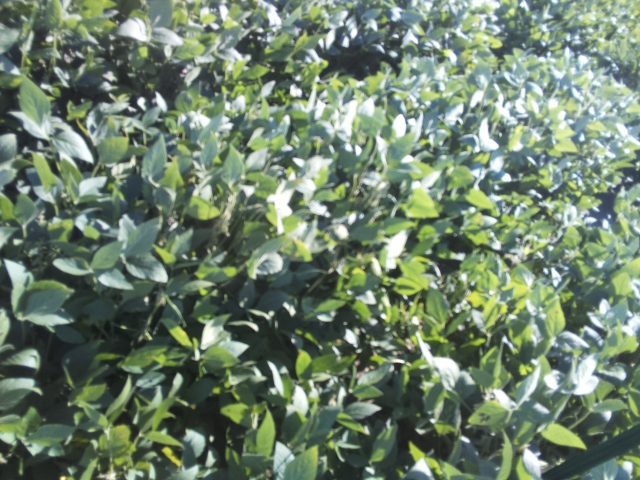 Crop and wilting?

soybean, slight leaflet or petiole turgor loss in upper canopy
